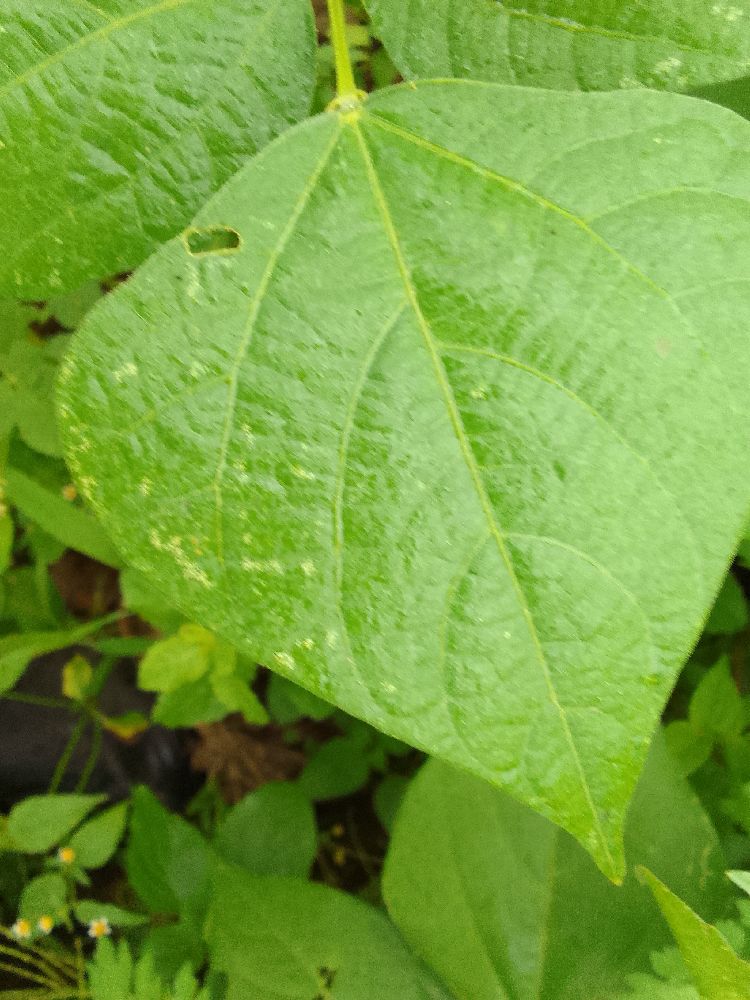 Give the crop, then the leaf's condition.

common bean, healthy
